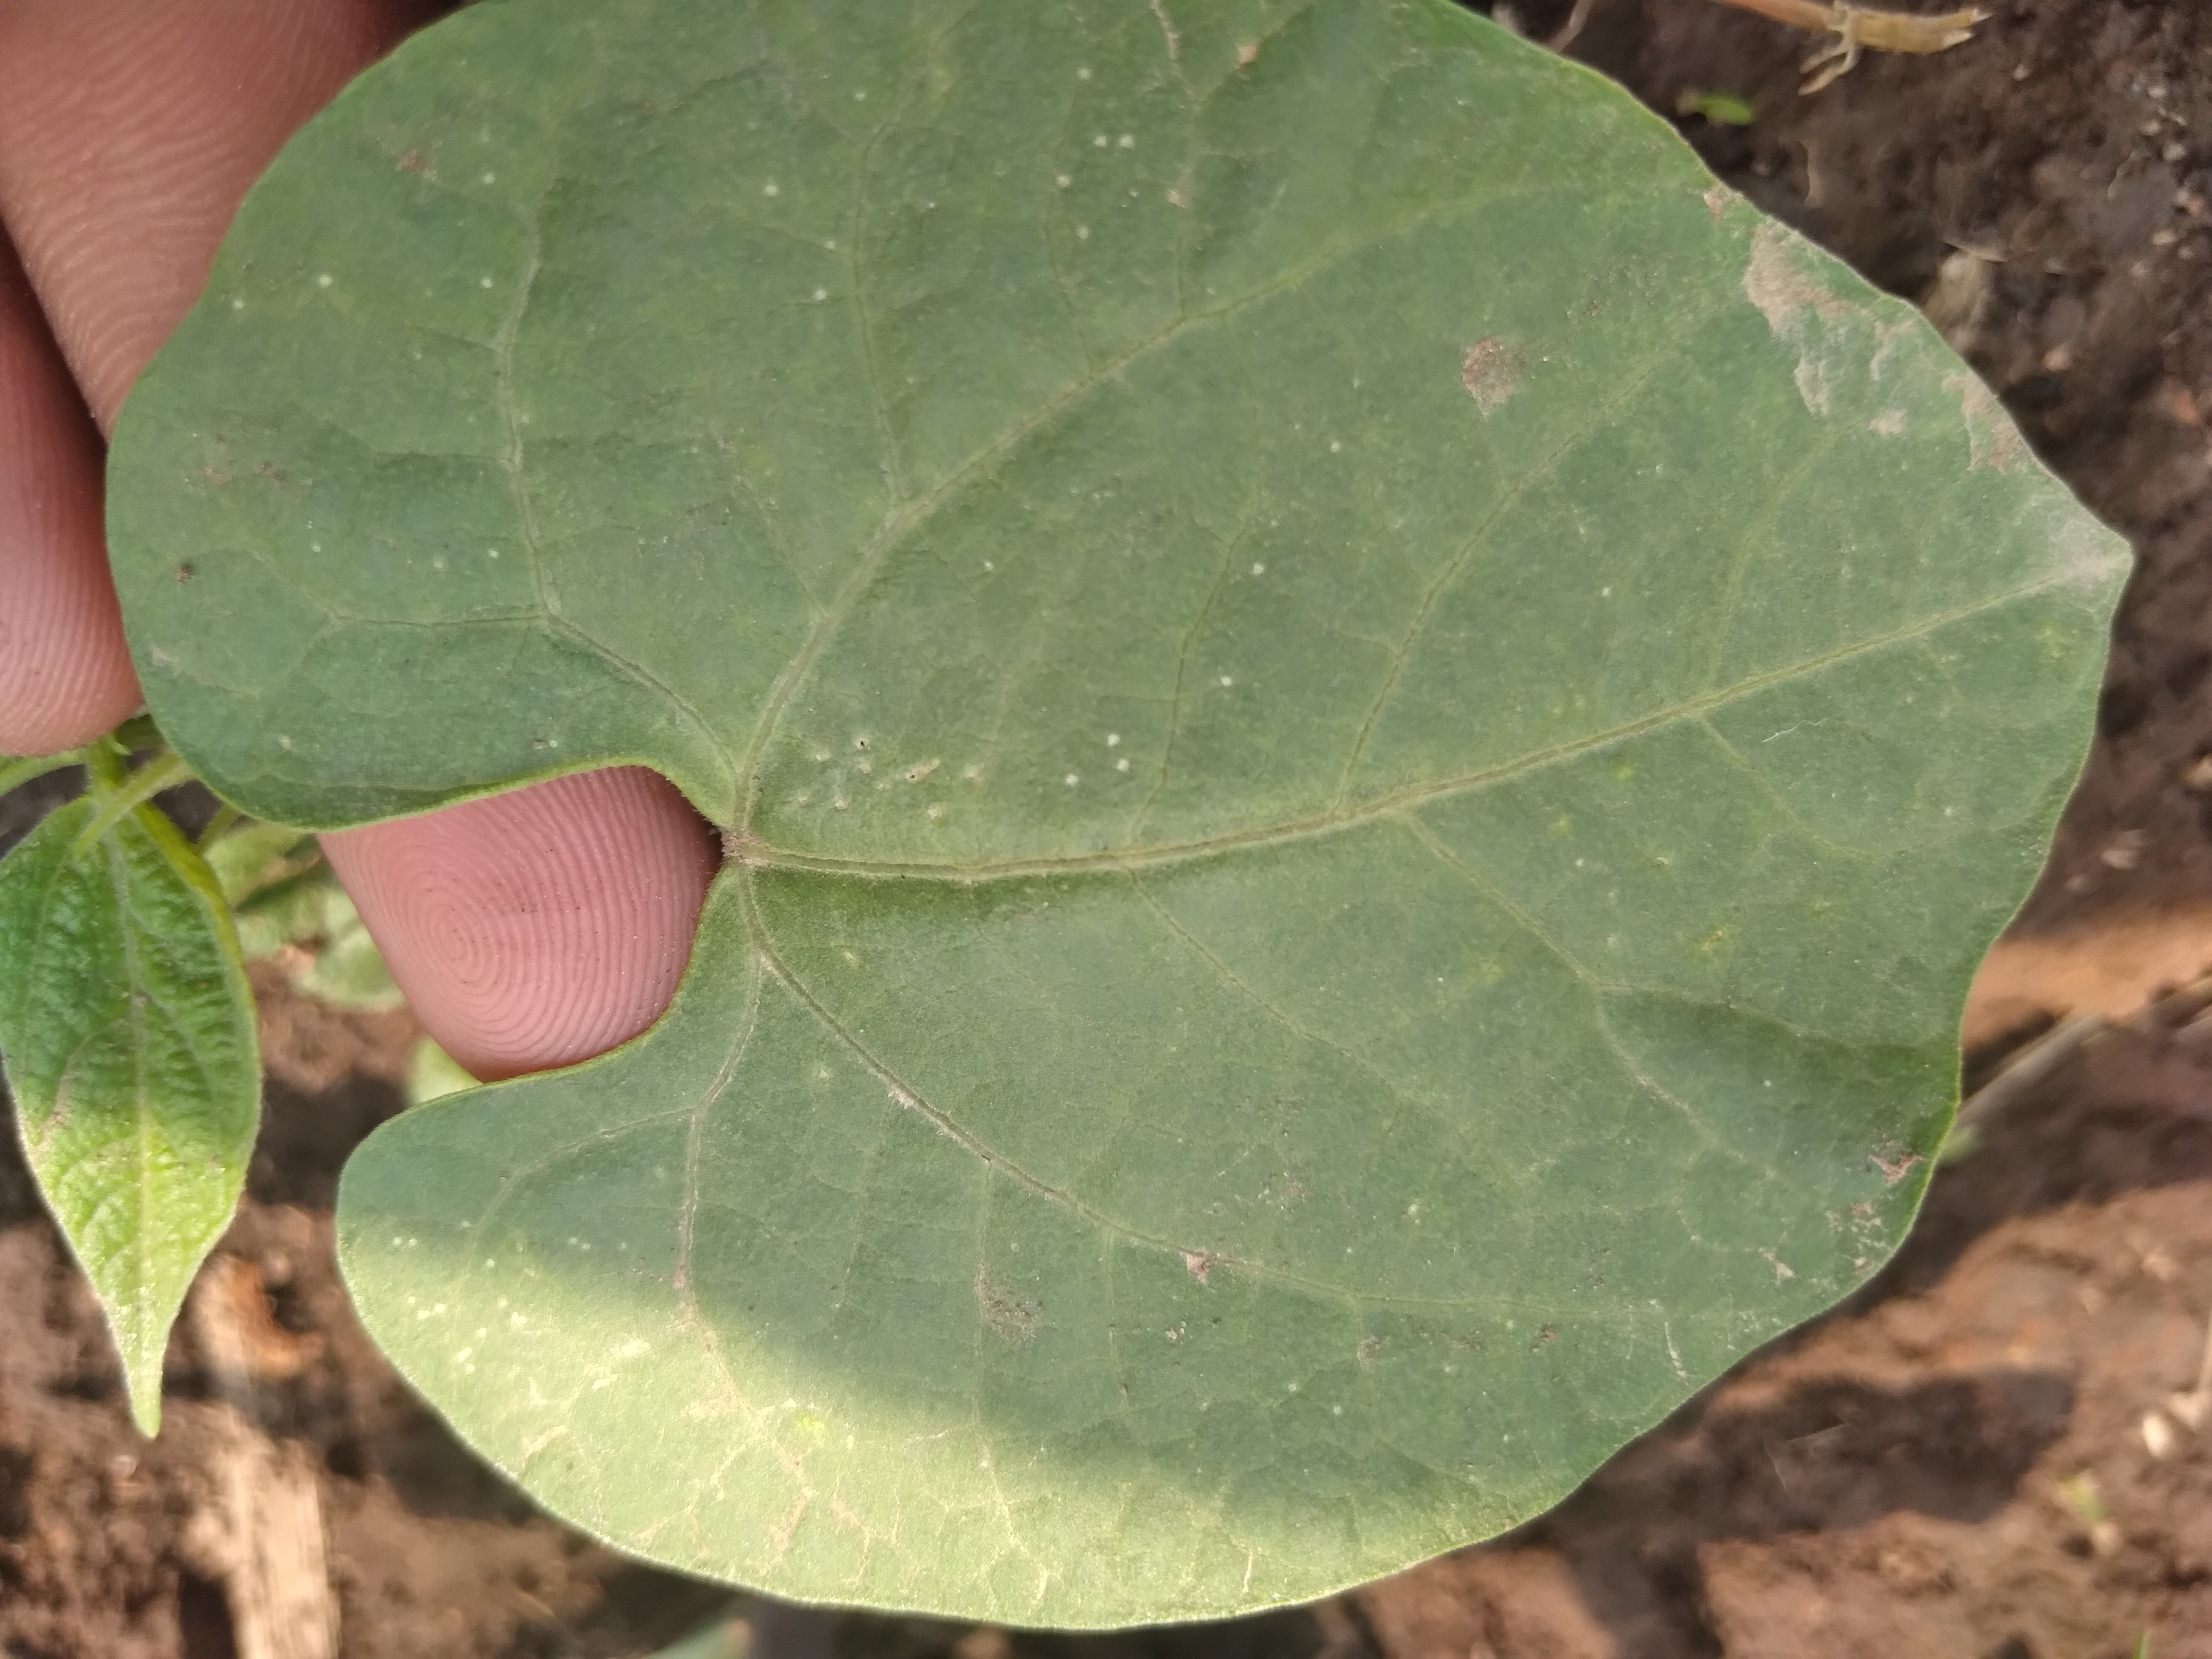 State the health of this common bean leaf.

healthy
